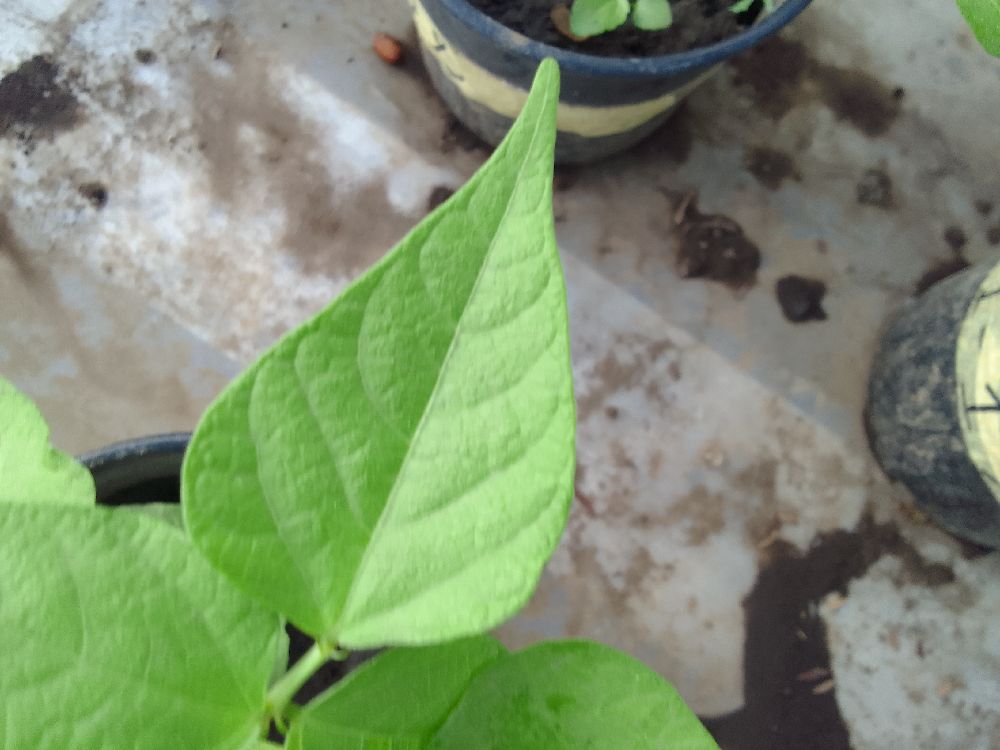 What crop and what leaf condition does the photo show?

common bean, healthy
